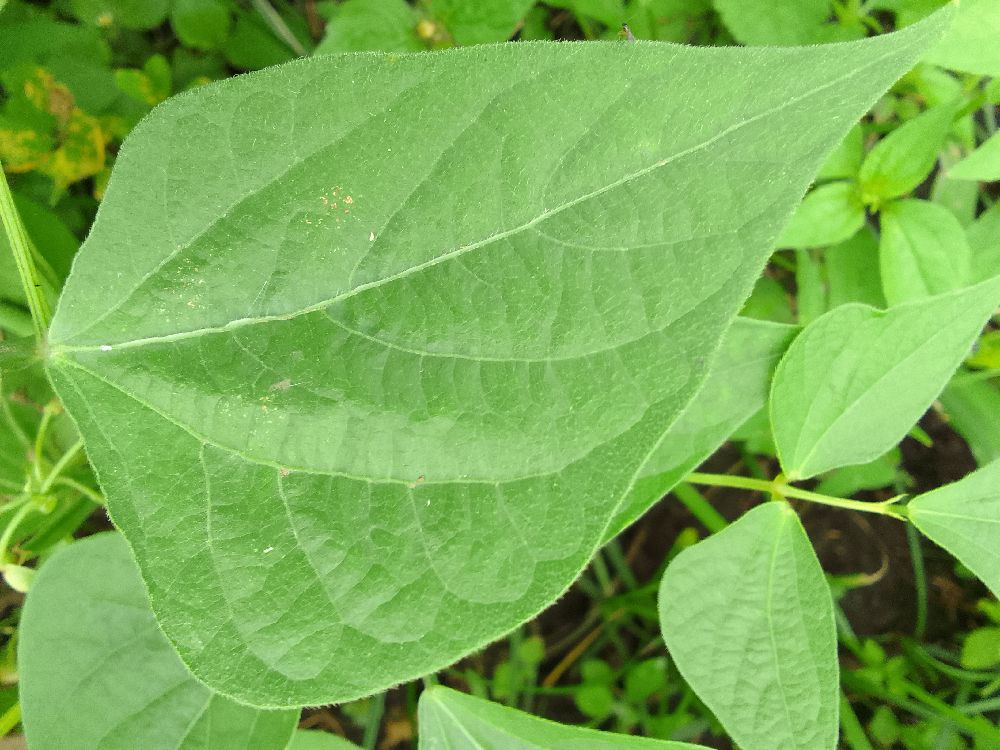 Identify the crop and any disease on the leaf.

common bean, healthy
